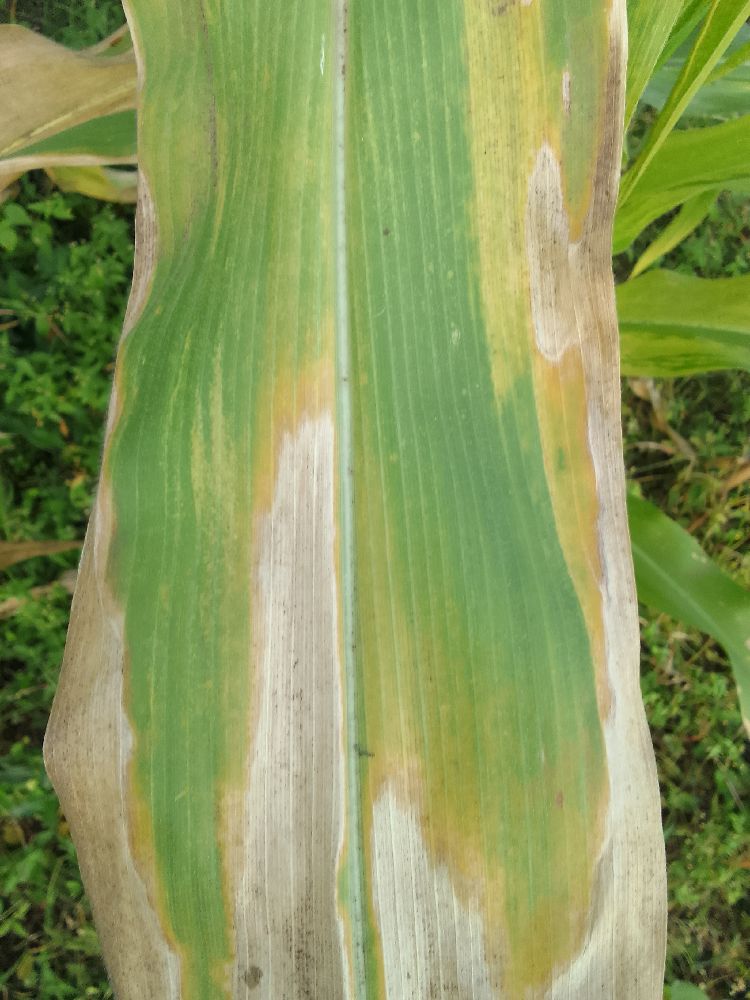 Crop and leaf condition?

maize, maize lethal necrosis
